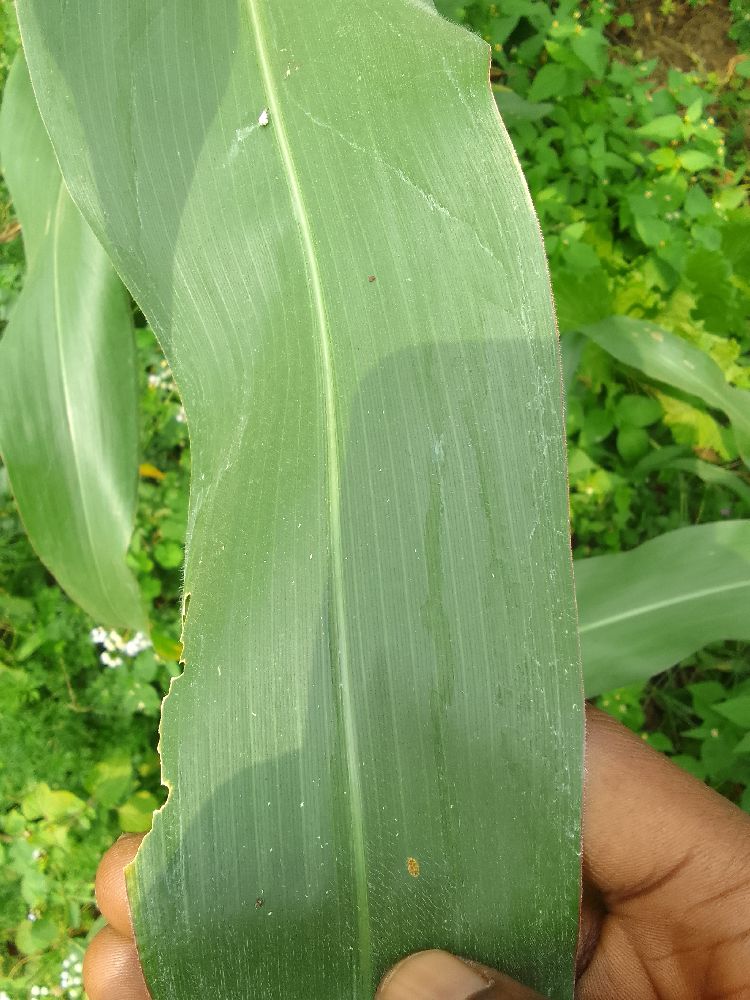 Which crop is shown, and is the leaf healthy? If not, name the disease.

maize, healthy
